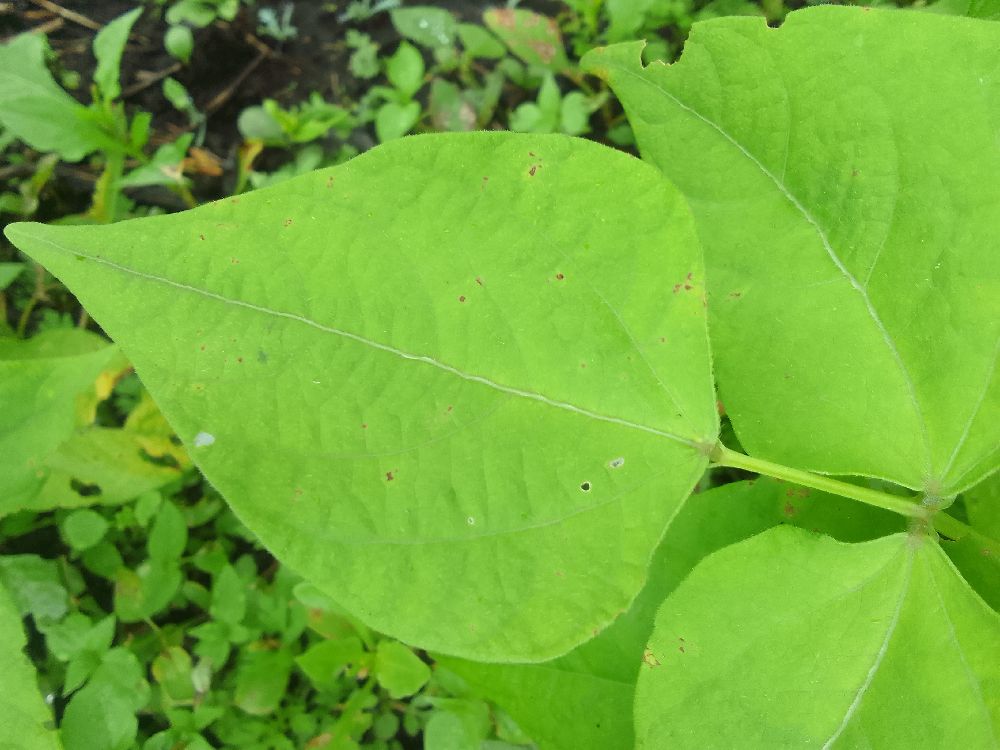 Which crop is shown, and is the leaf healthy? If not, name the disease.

common bean, healthy
